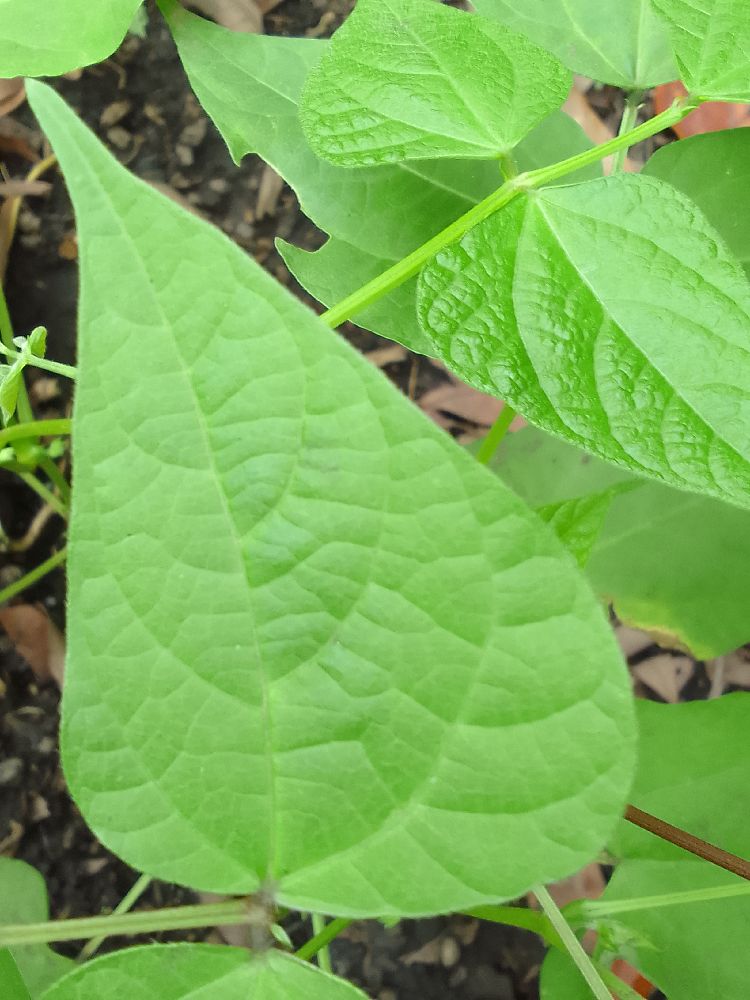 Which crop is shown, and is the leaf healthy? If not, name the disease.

common bean, healthy
